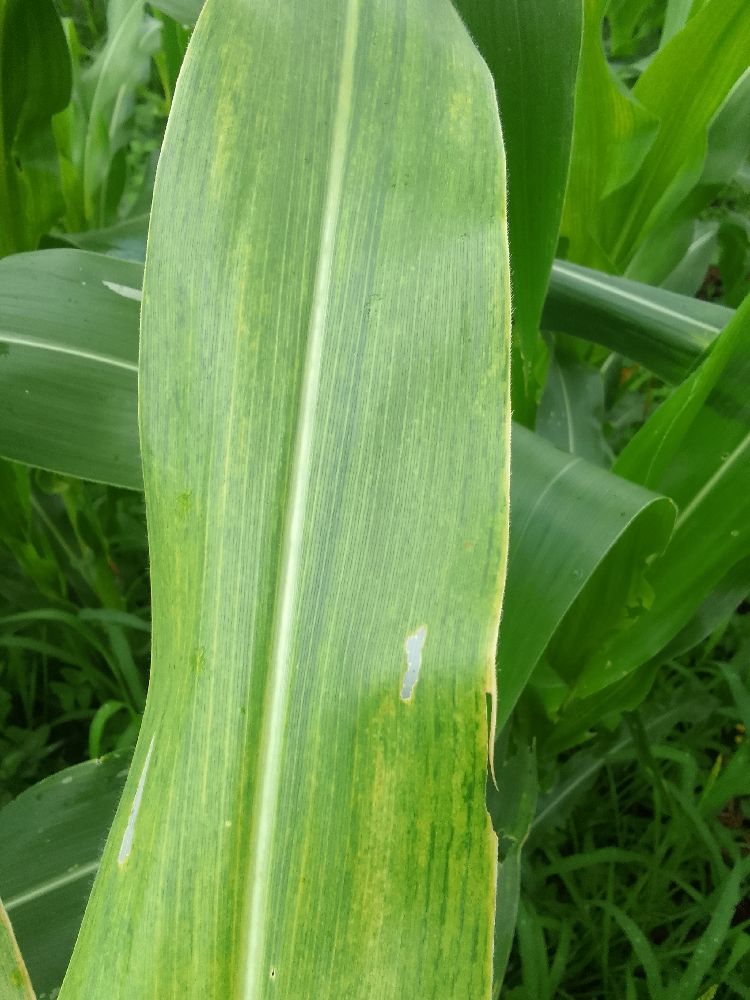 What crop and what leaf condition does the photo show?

maize, maize lethal necrosis
